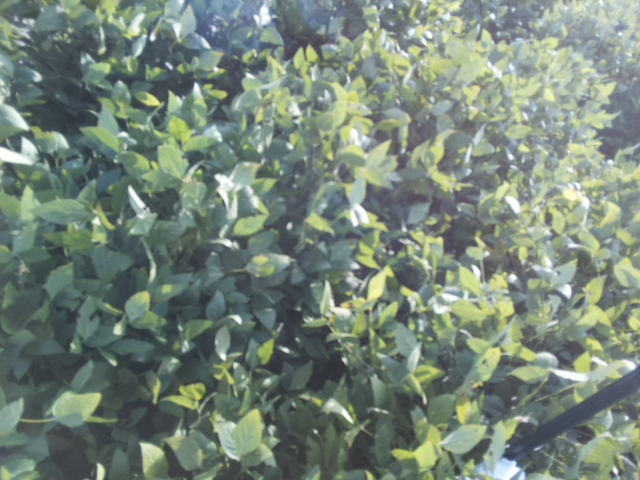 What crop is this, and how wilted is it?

soybean, leaflets folding inward at secondary pulvinus with no turgor loss in leaflets or petioles
